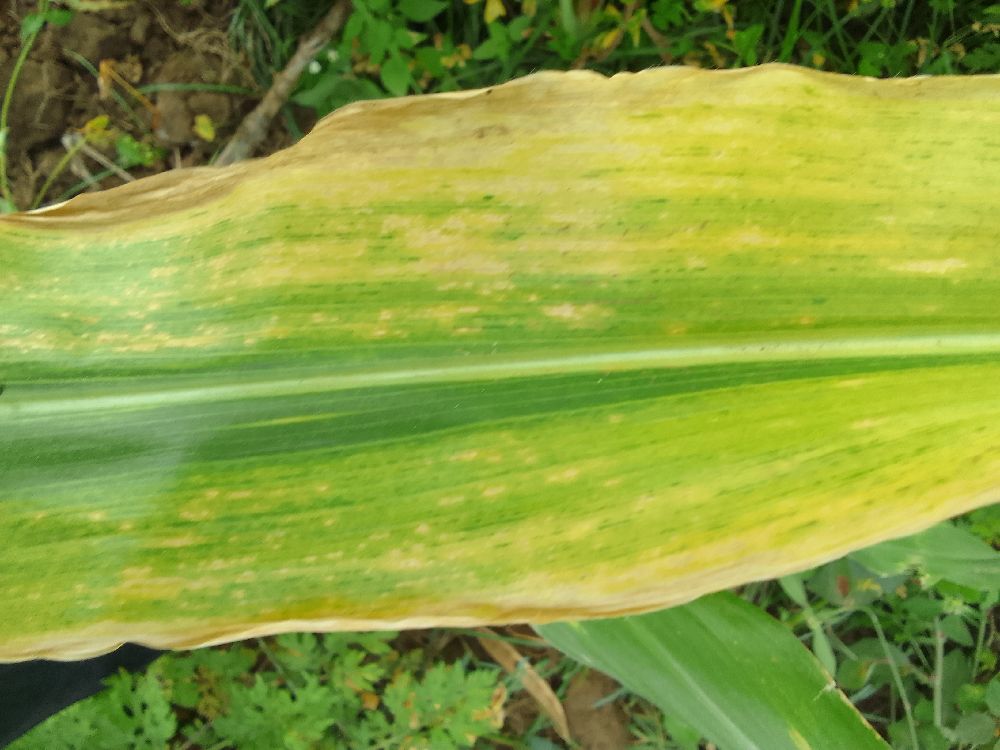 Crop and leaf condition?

maize, maize lethal necrosis
